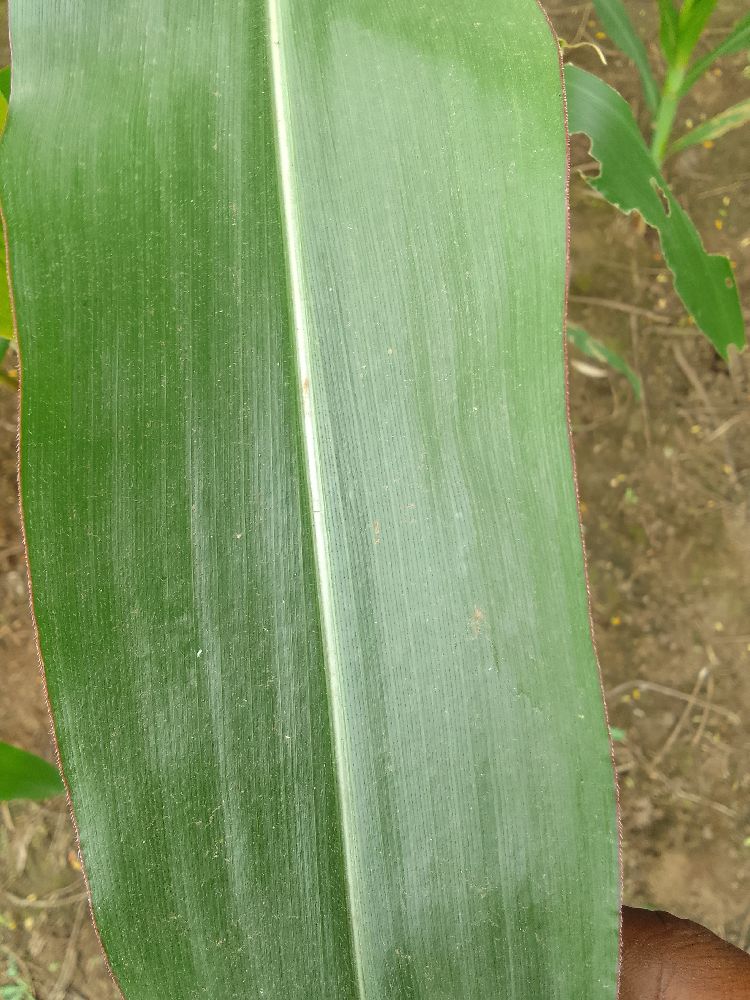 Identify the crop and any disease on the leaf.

maize, healthy
